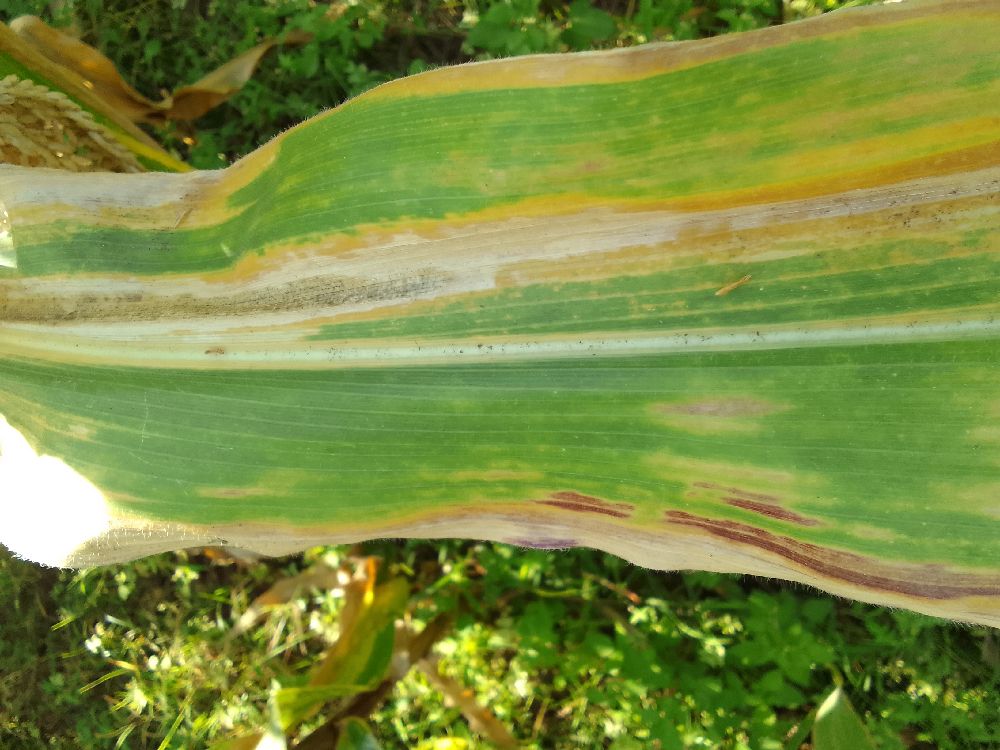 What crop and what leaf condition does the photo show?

maize, maize lethal necrosis
